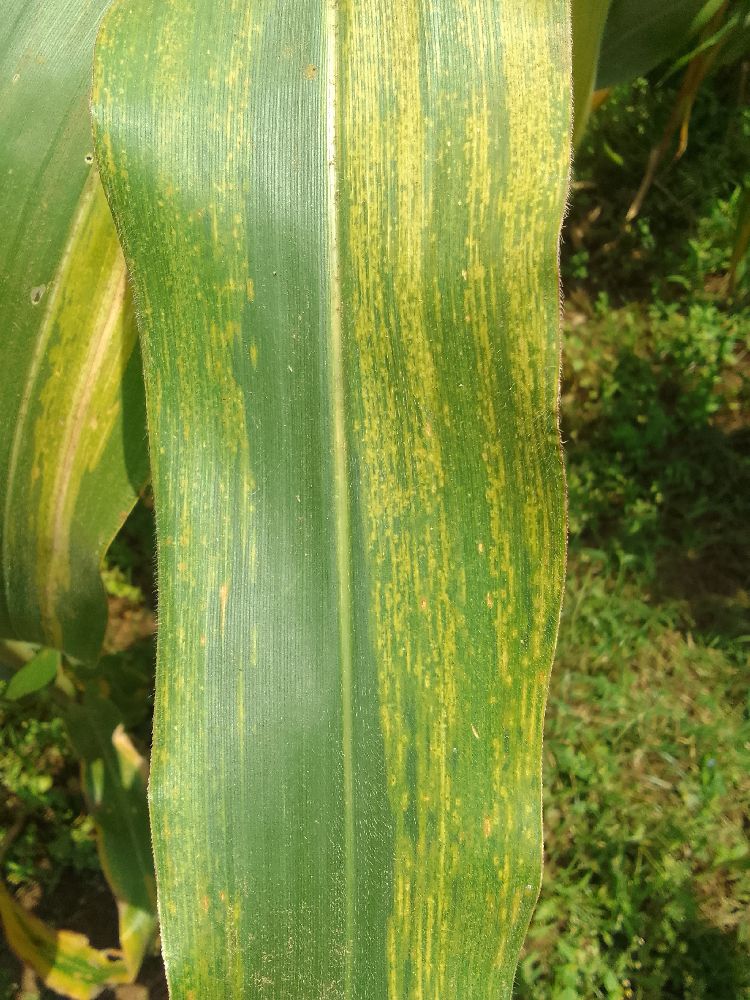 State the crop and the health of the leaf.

maize, maize lethal necrosis
